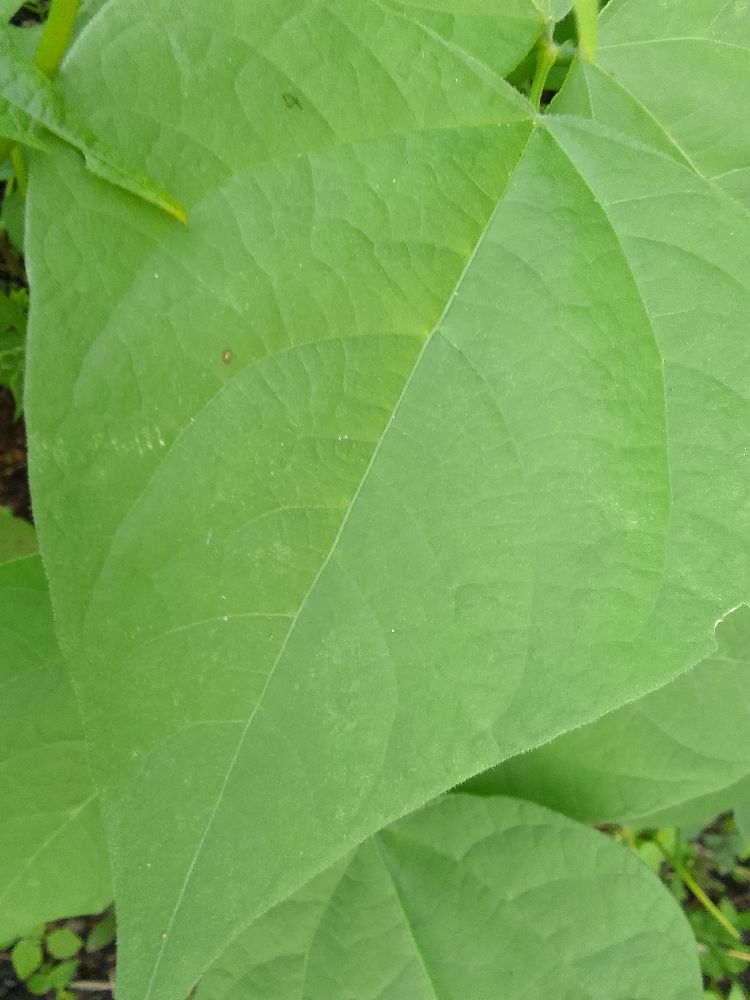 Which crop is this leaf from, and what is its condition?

common bean, healthy
